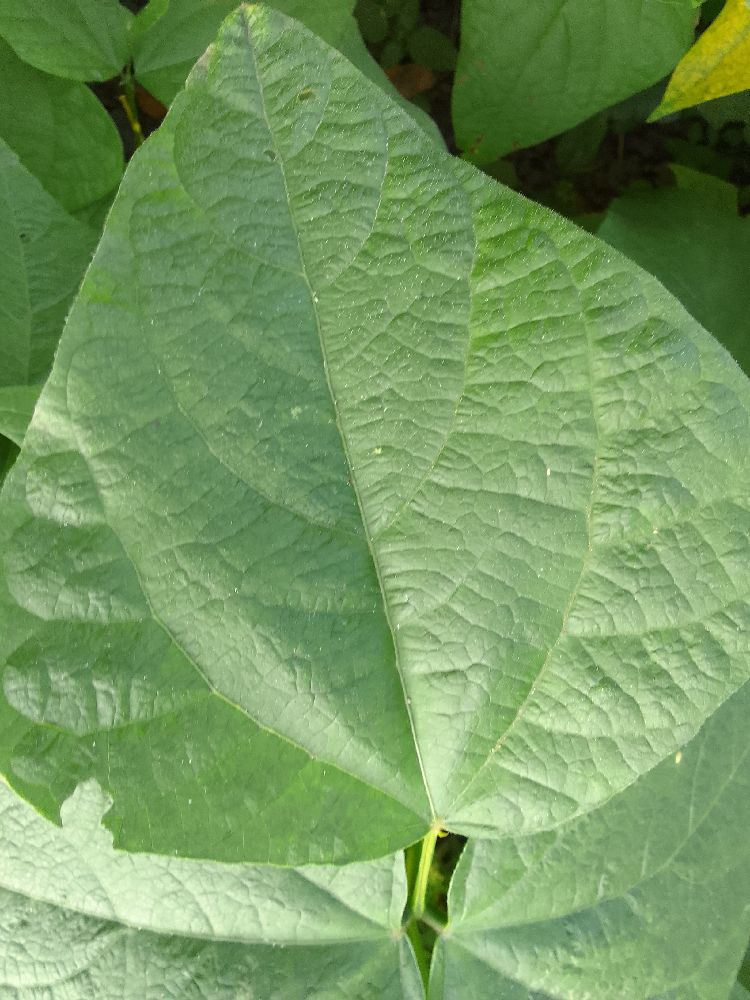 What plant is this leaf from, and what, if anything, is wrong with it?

common bean, healthy
